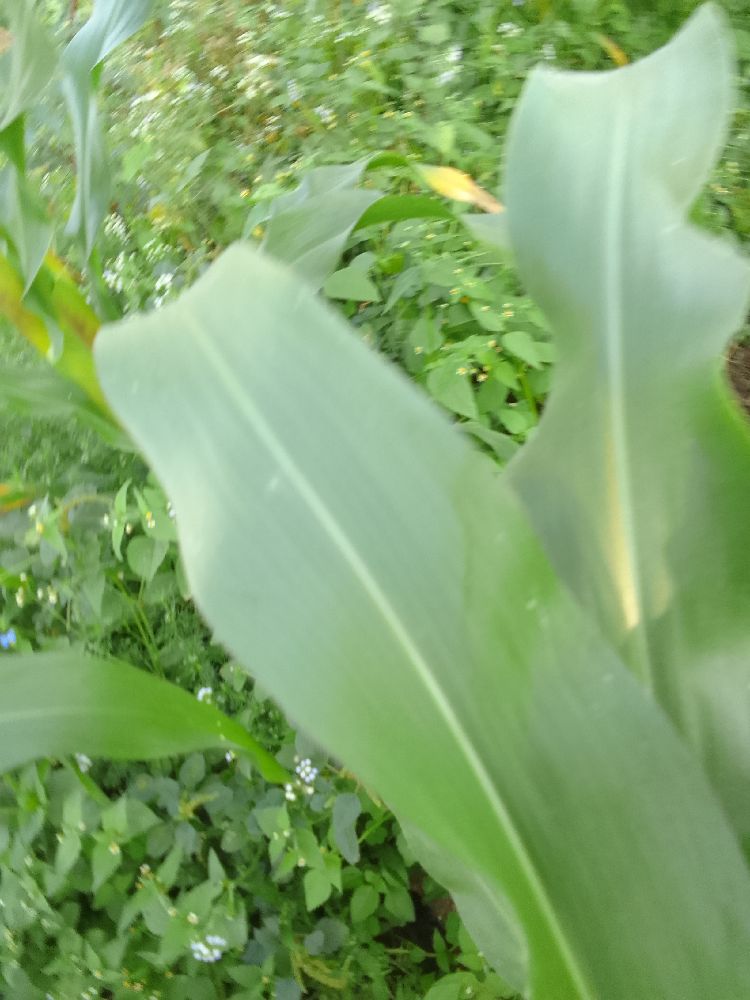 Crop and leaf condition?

maize, healthy
